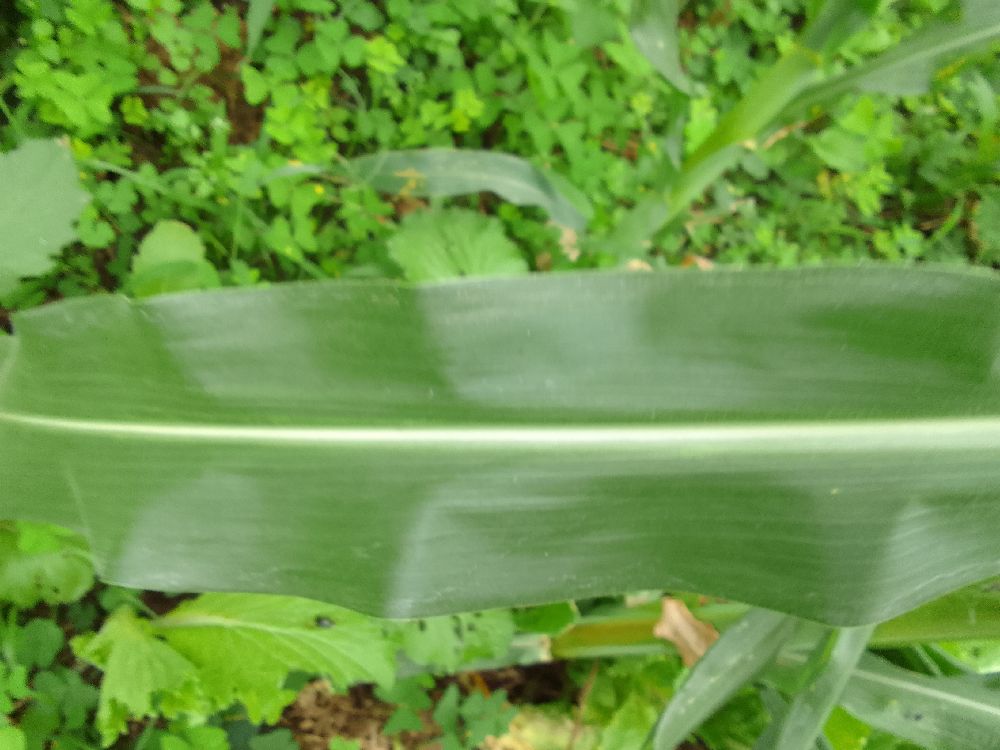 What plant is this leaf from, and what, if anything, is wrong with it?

maize, healthy
